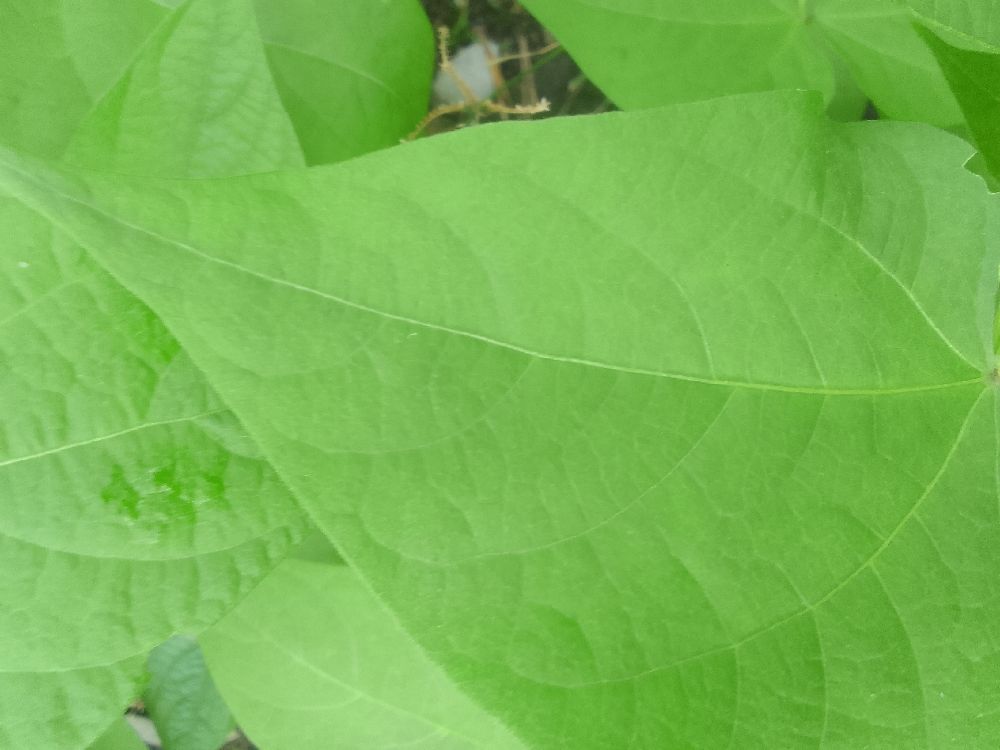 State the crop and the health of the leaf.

common bean, healthy
